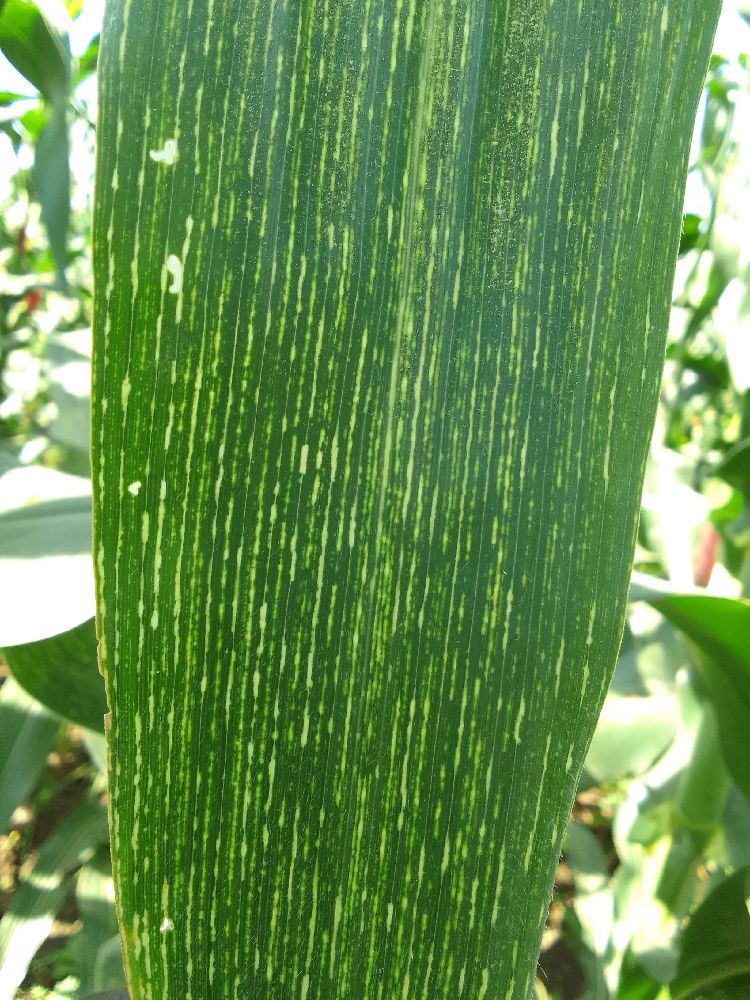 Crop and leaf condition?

maize, maize streak virus
